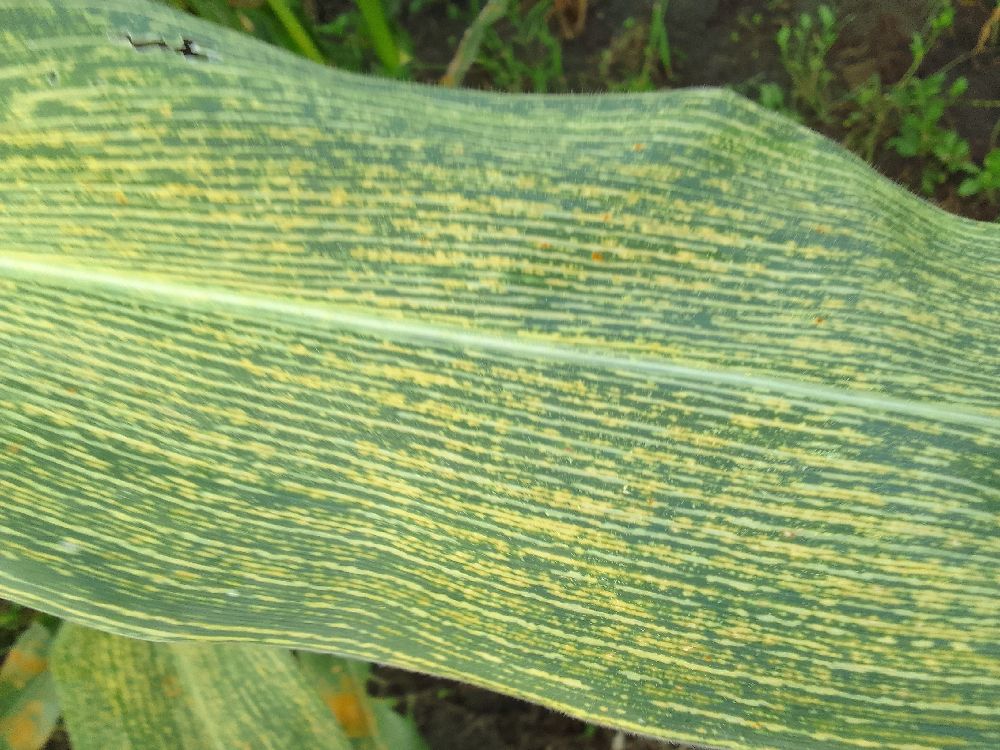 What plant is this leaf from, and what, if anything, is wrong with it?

maize, maize streak virus
